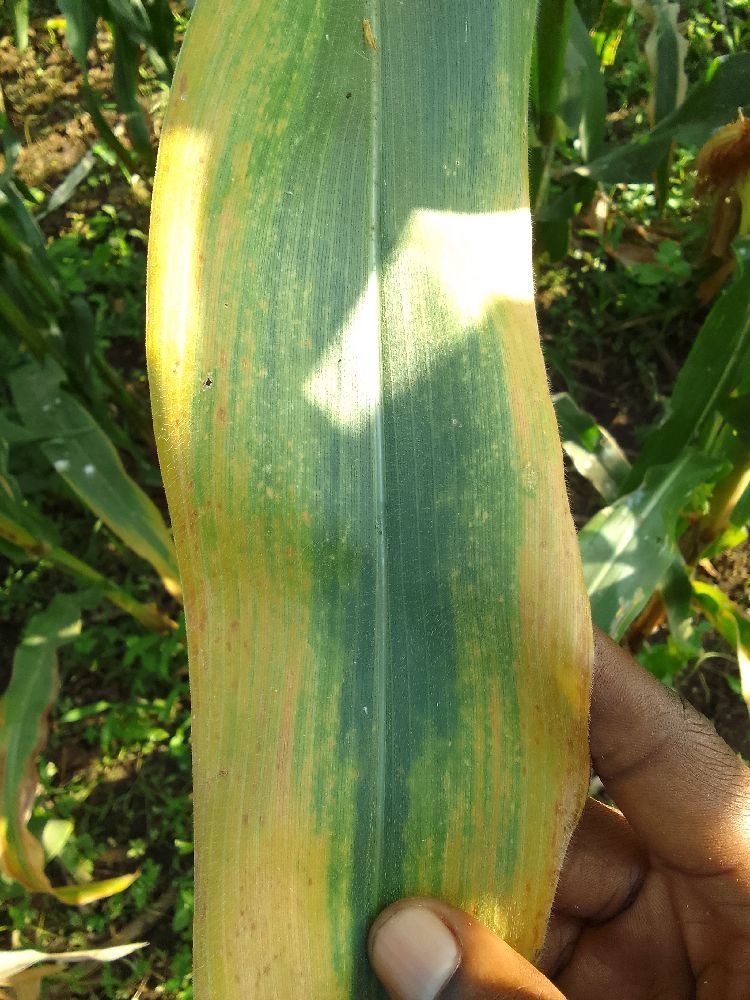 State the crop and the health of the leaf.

maize, maize lethal necrosis
